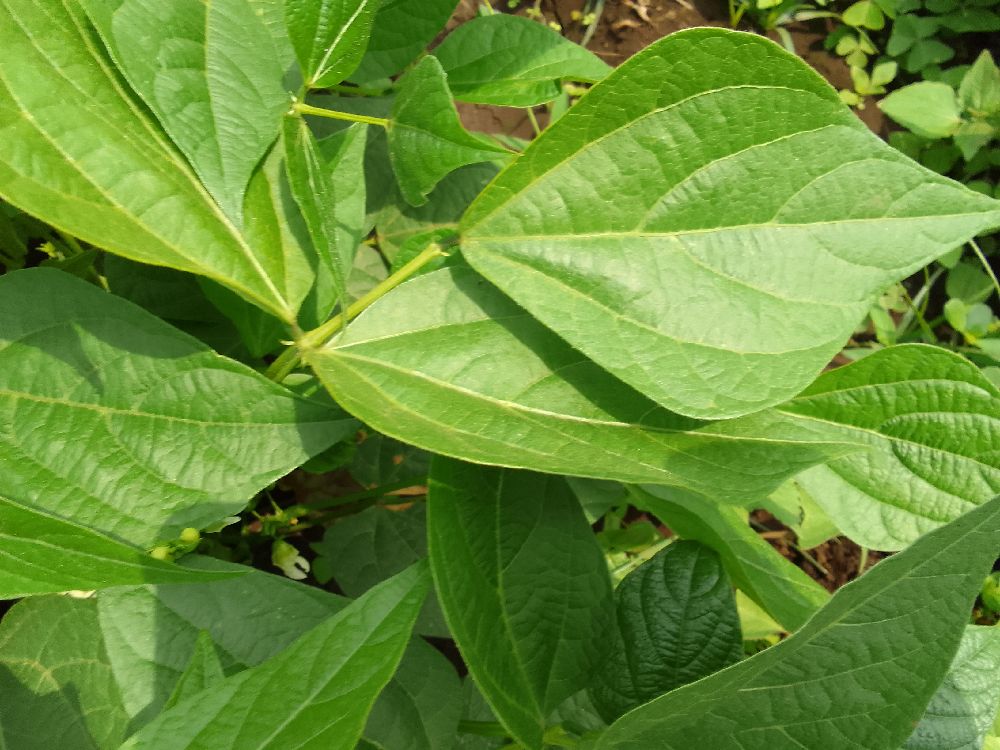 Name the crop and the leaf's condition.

common bean, healthy
